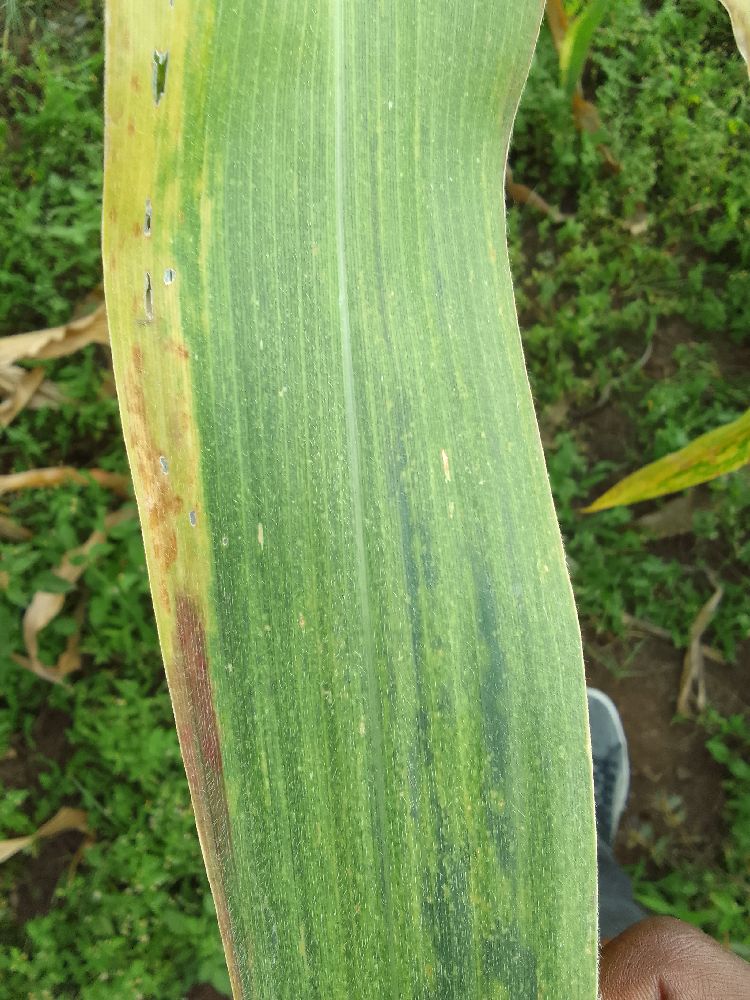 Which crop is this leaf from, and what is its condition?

maize, maize lethal necrosis
